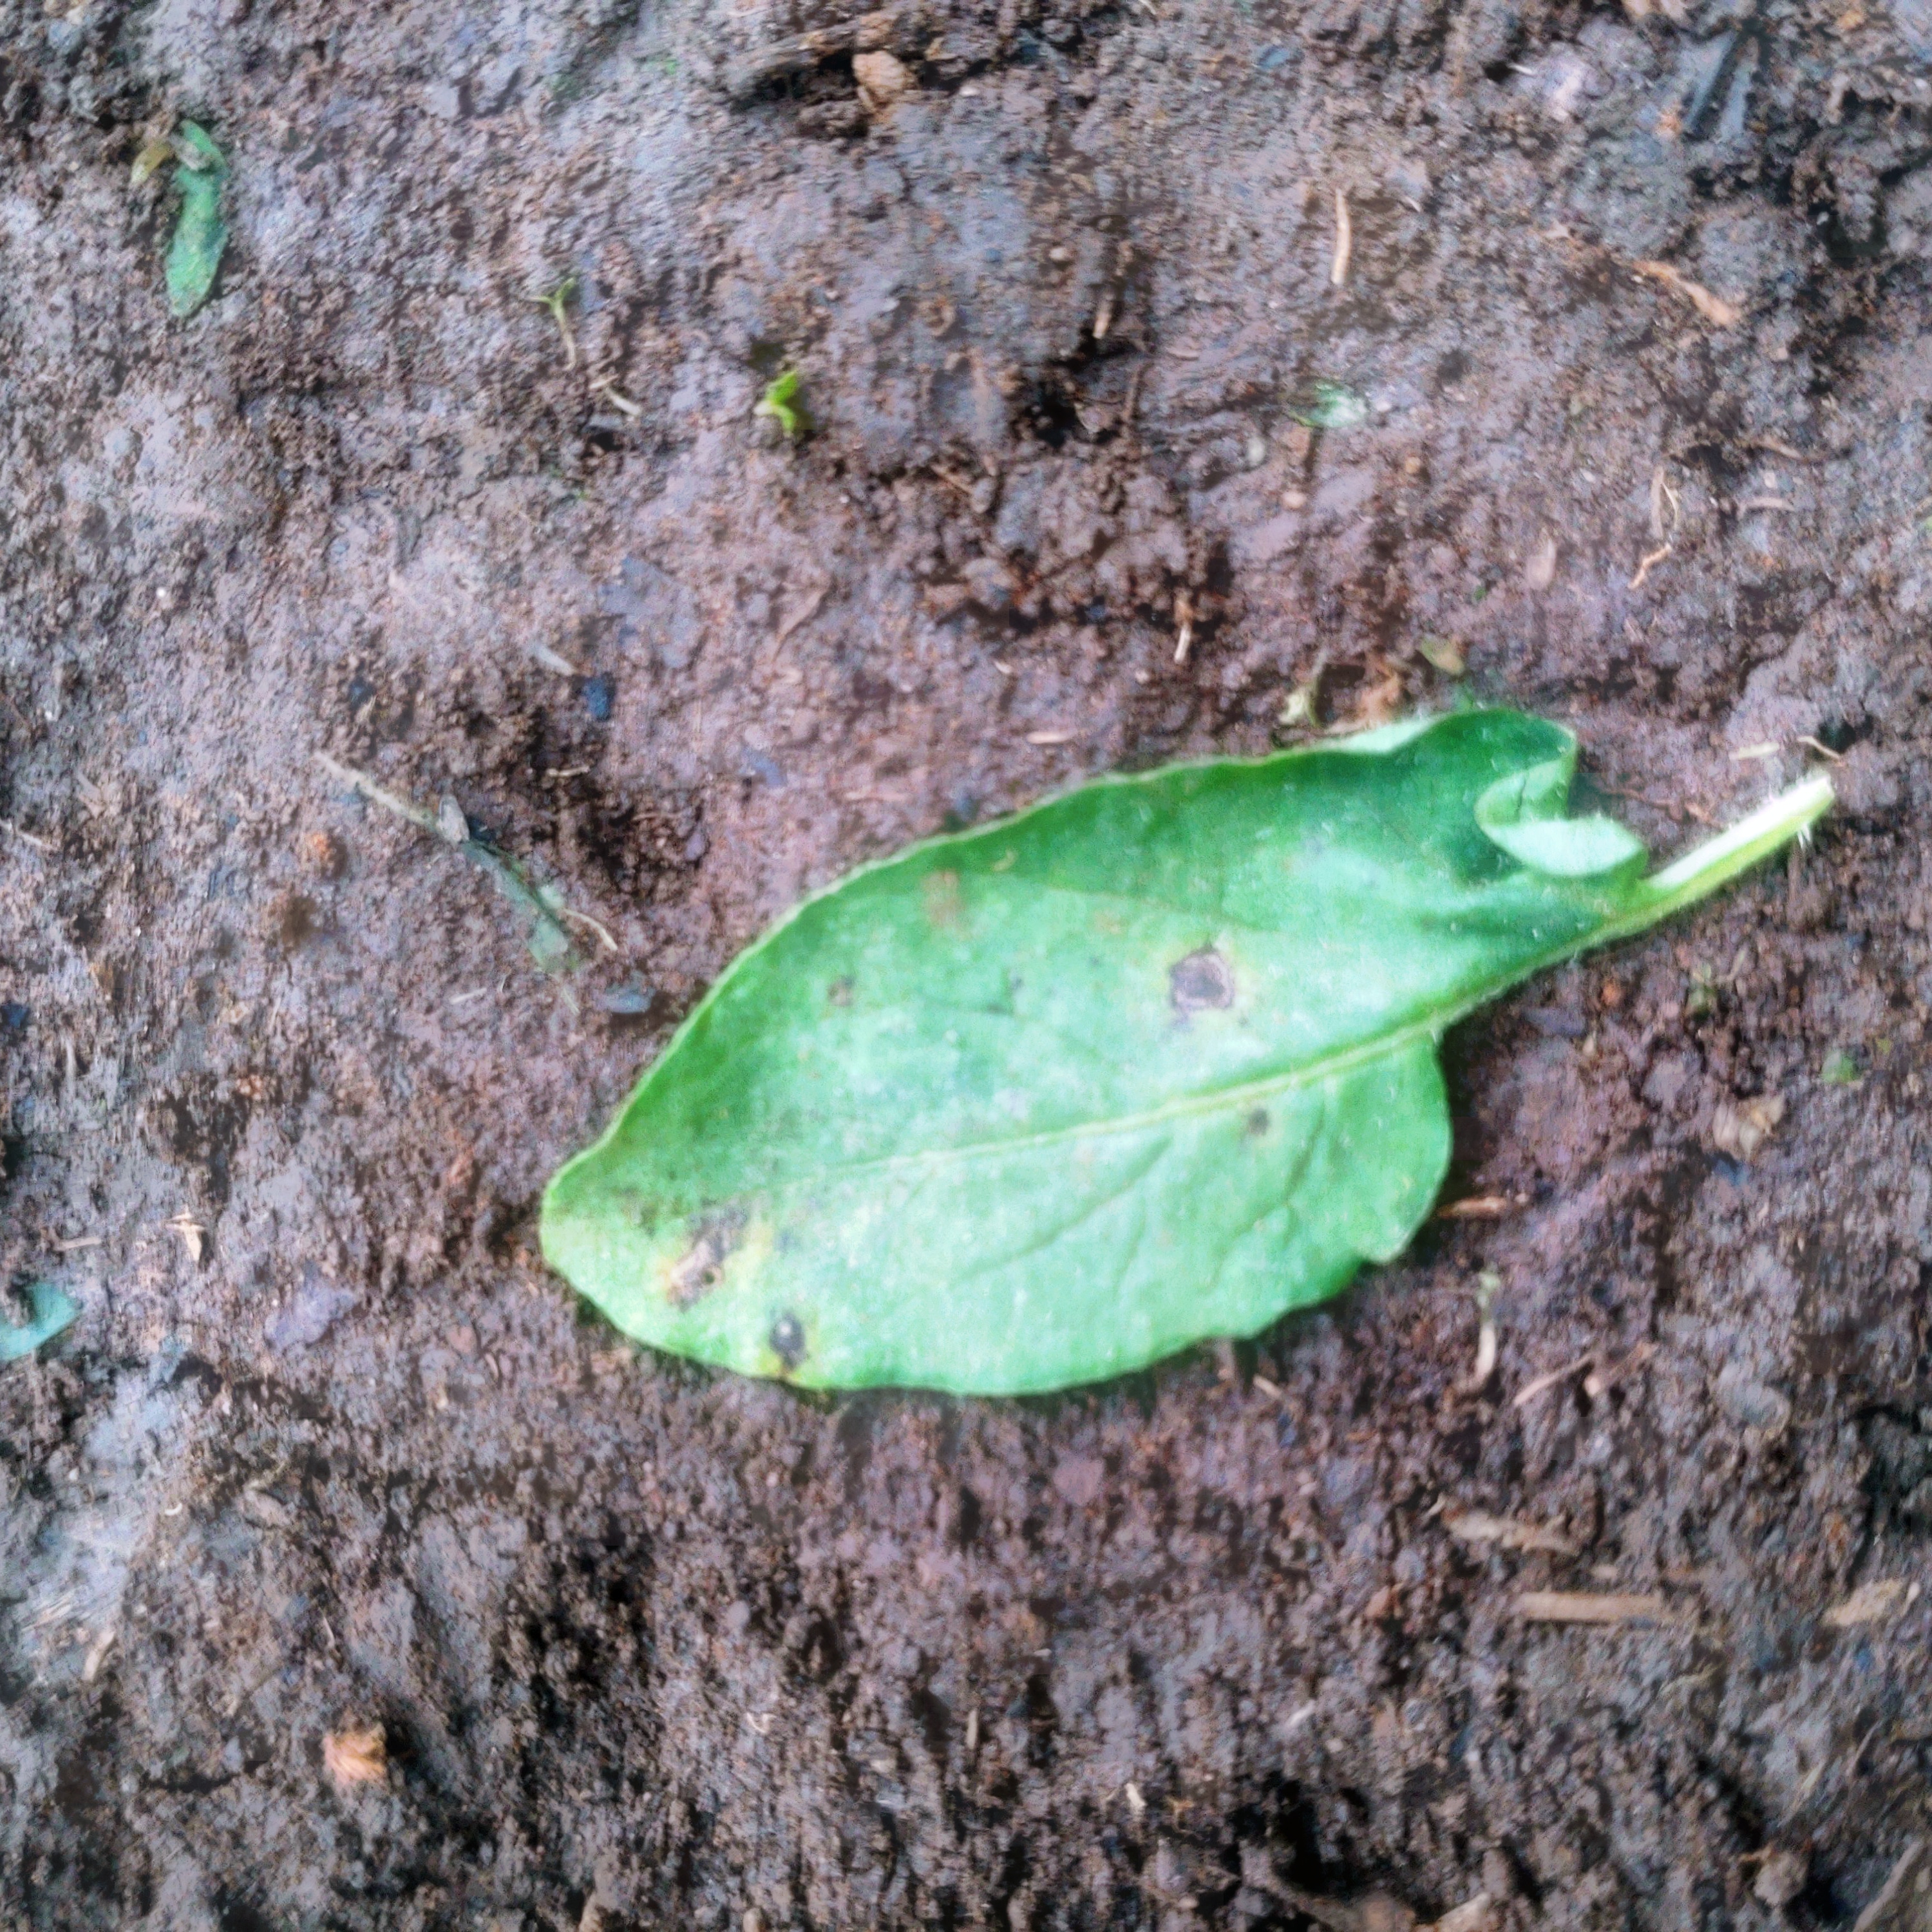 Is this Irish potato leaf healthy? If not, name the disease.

late blight
